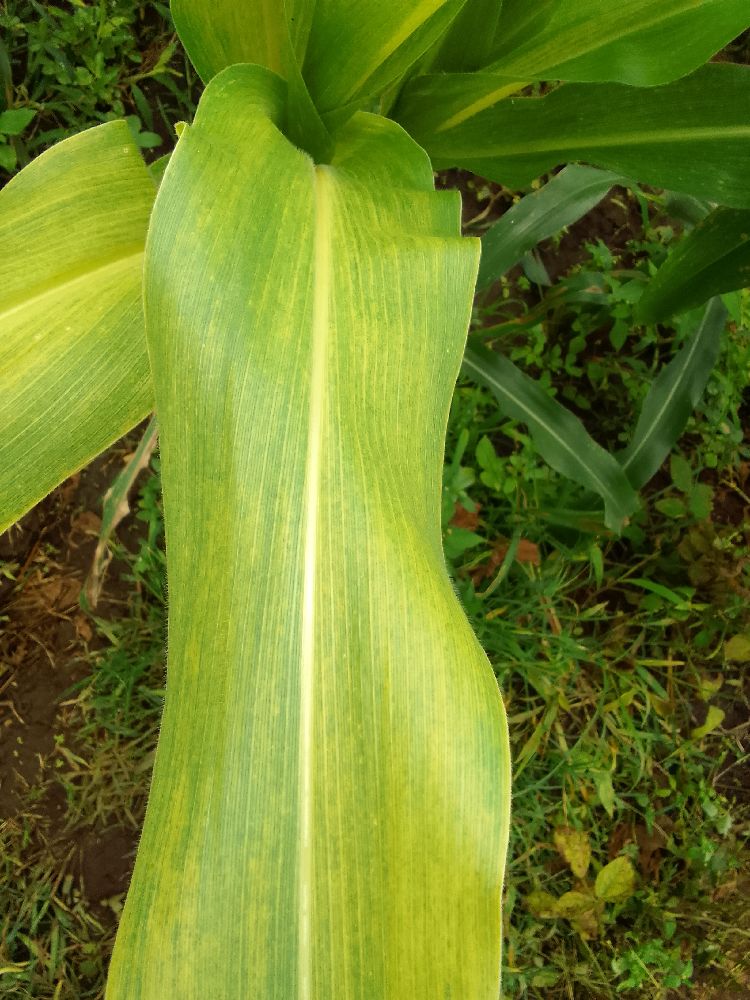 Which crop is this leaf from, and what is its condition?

maize, maize lethal necrosis
